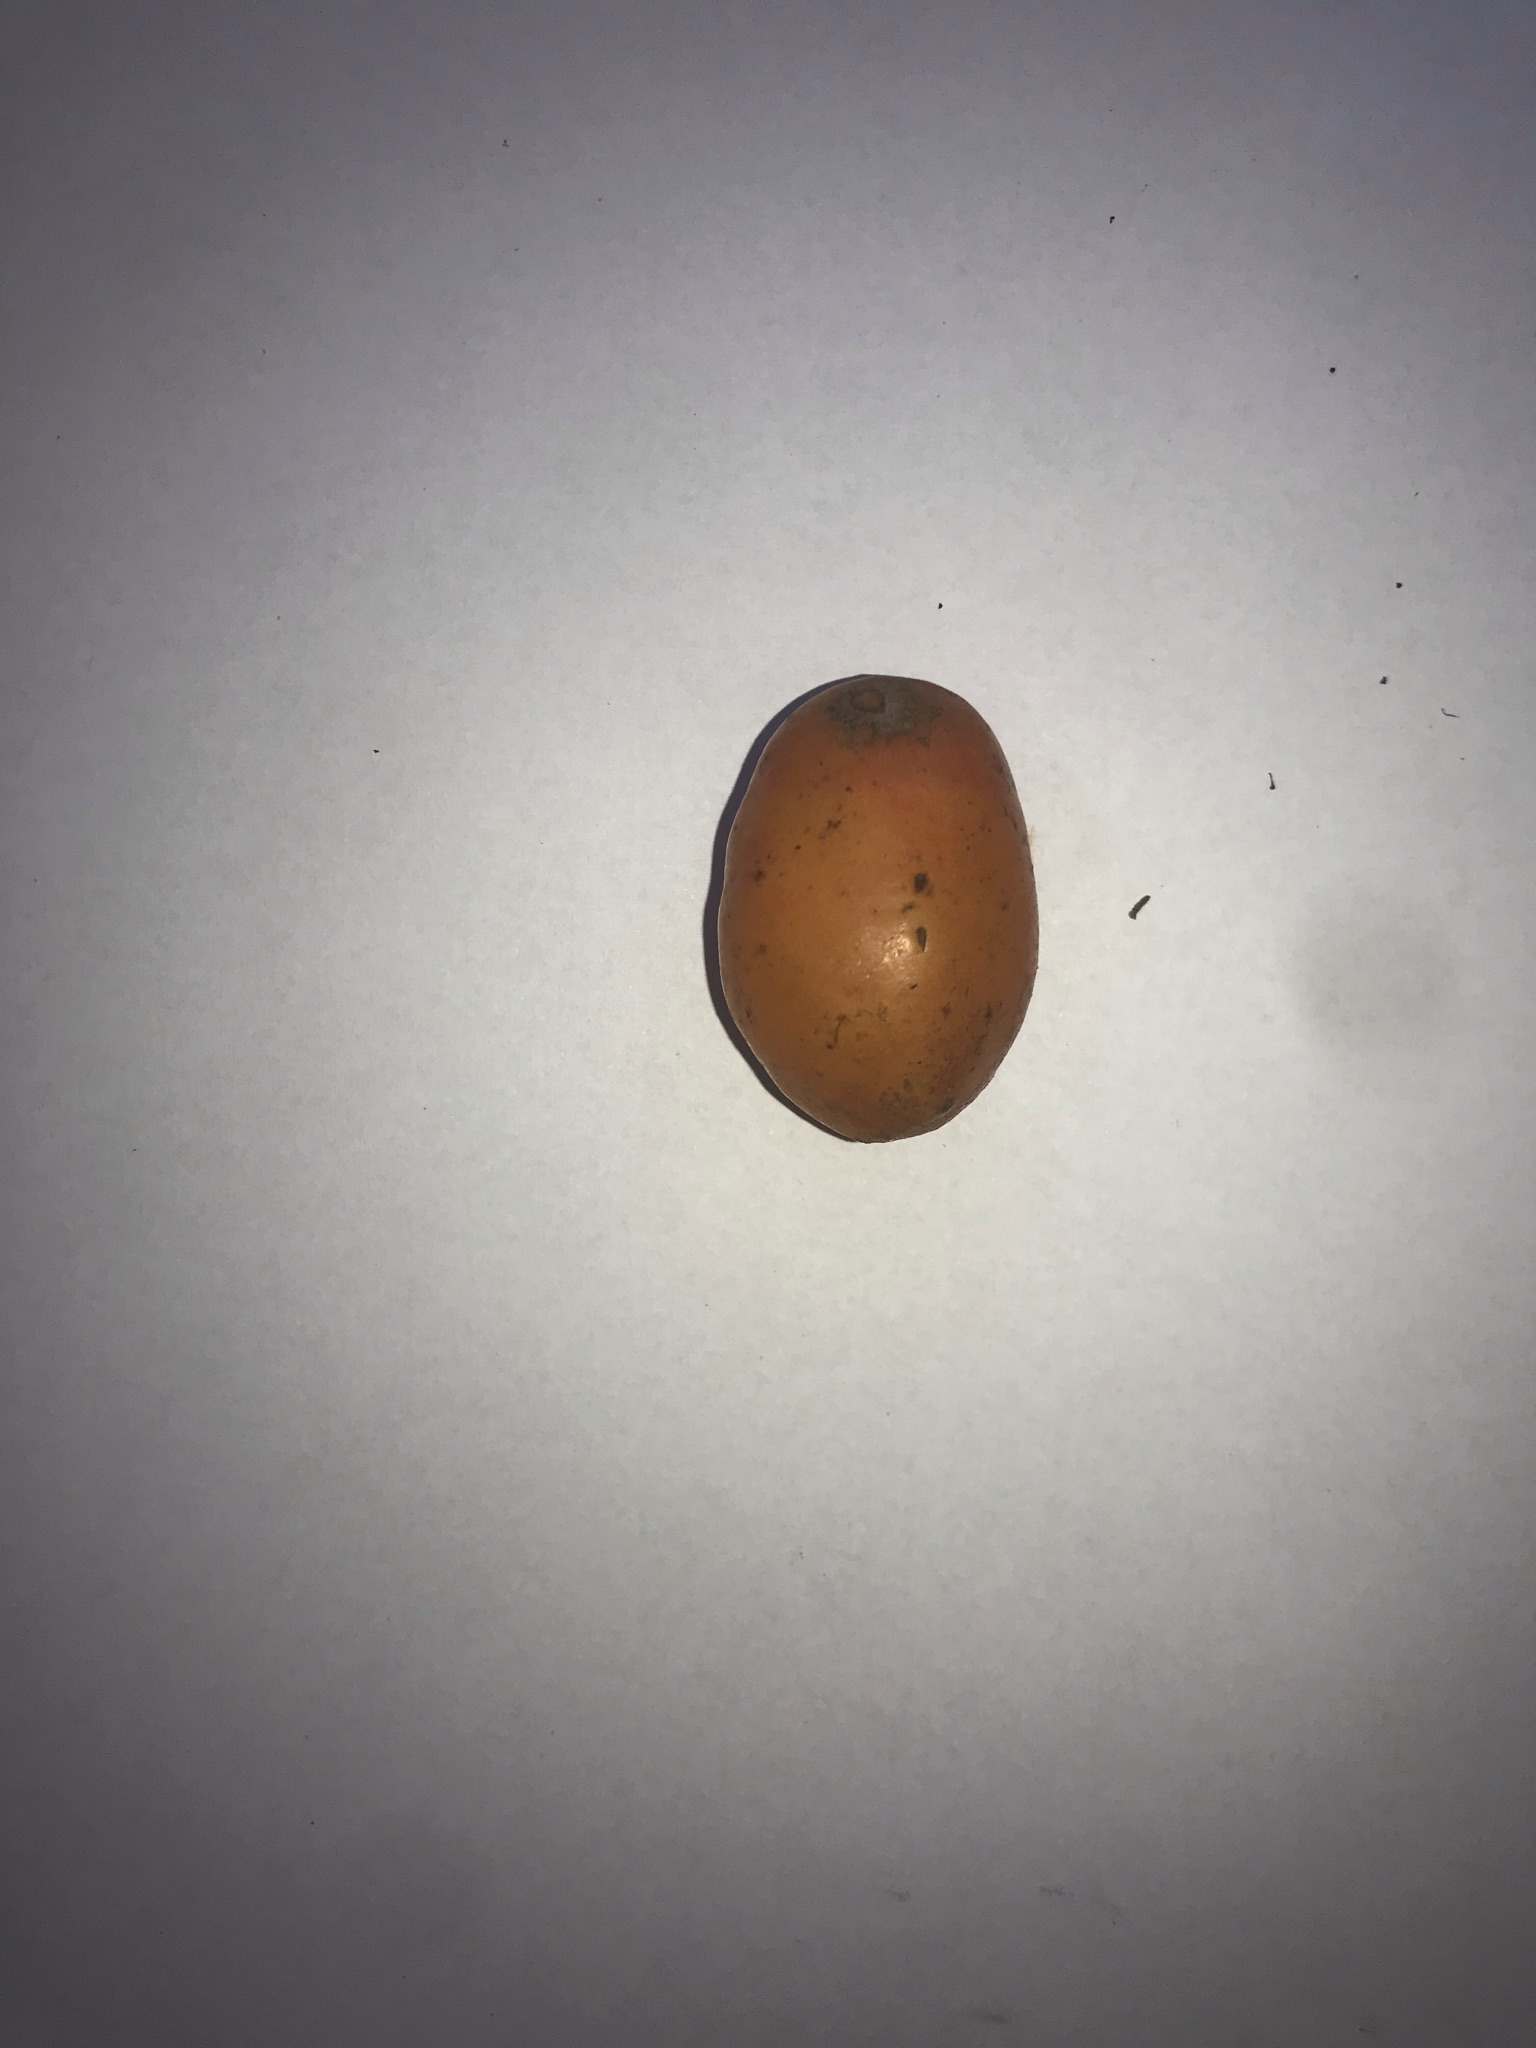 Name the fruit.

siriguela
